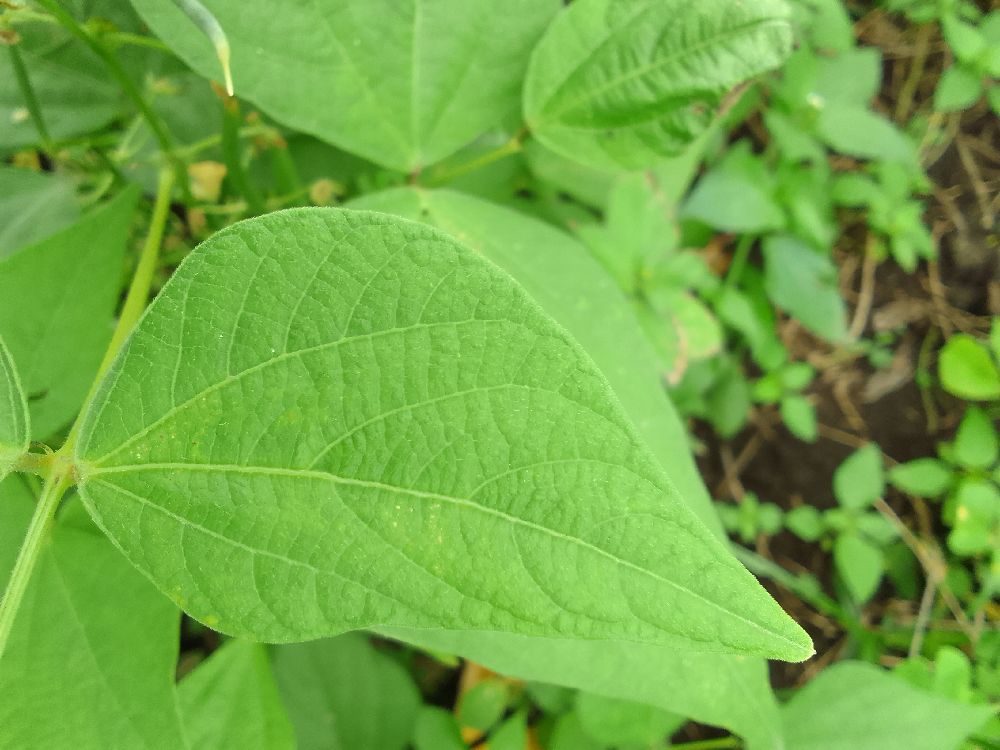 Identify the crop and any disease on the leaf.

common bean, healthy
